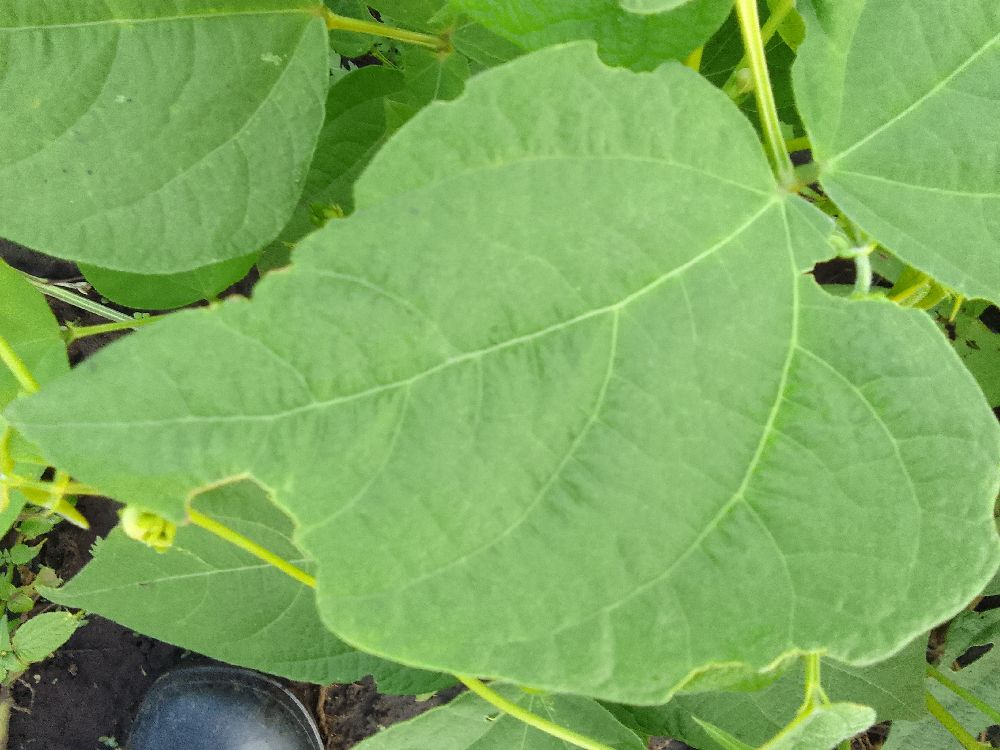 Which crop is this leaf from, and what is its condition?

common bean, healthy
